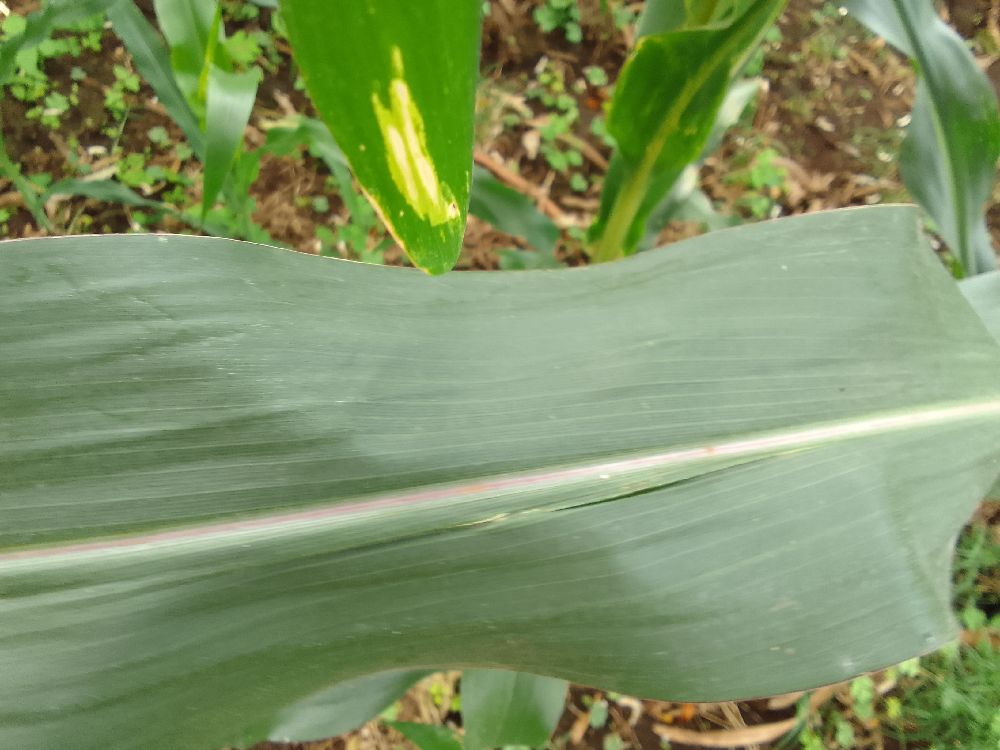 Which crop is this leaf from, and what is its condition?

maize, healthy
